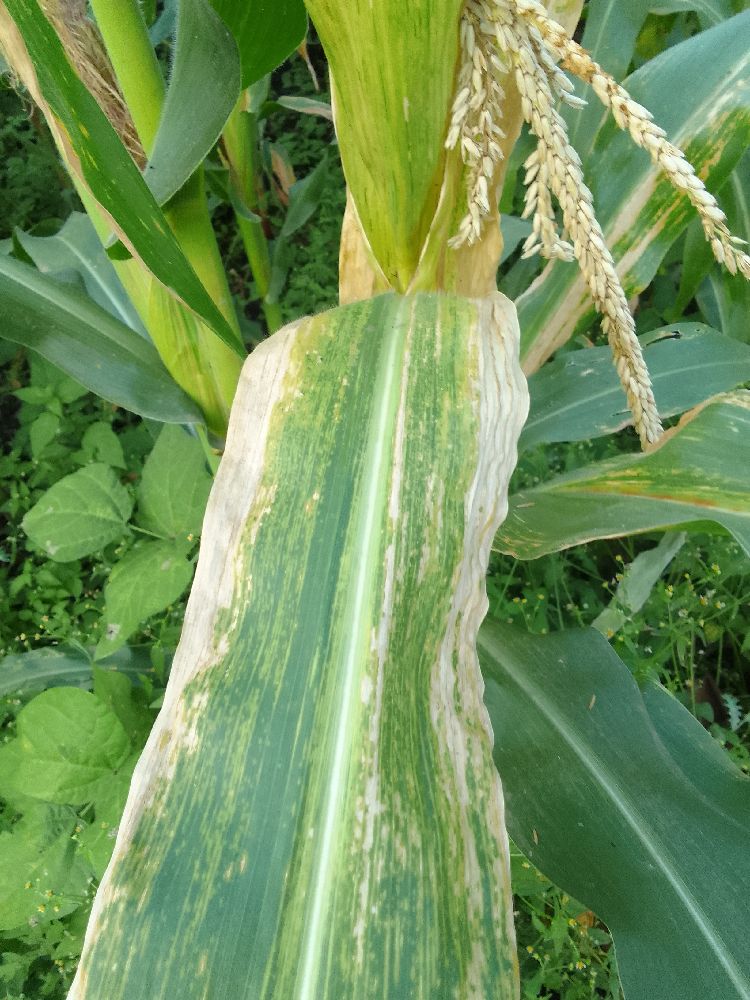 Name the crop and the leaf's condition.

maize, maize lethal necrosis
